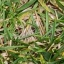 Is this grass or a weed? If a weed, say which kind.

grass
